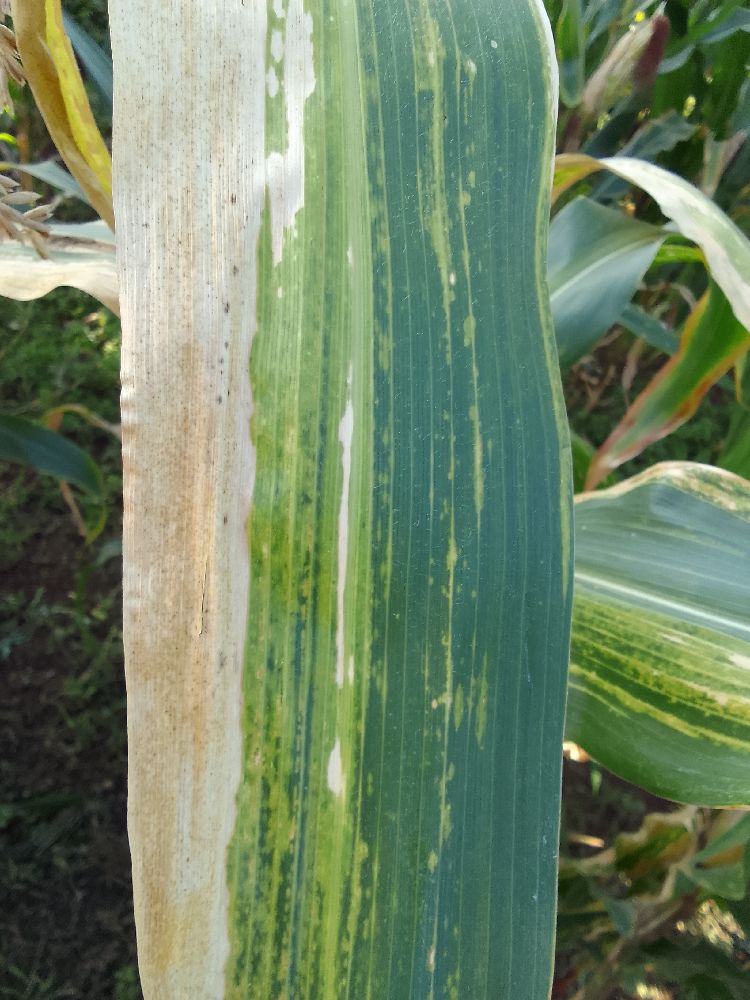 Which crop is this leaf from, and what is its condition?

maize, maize lethal necrosis
